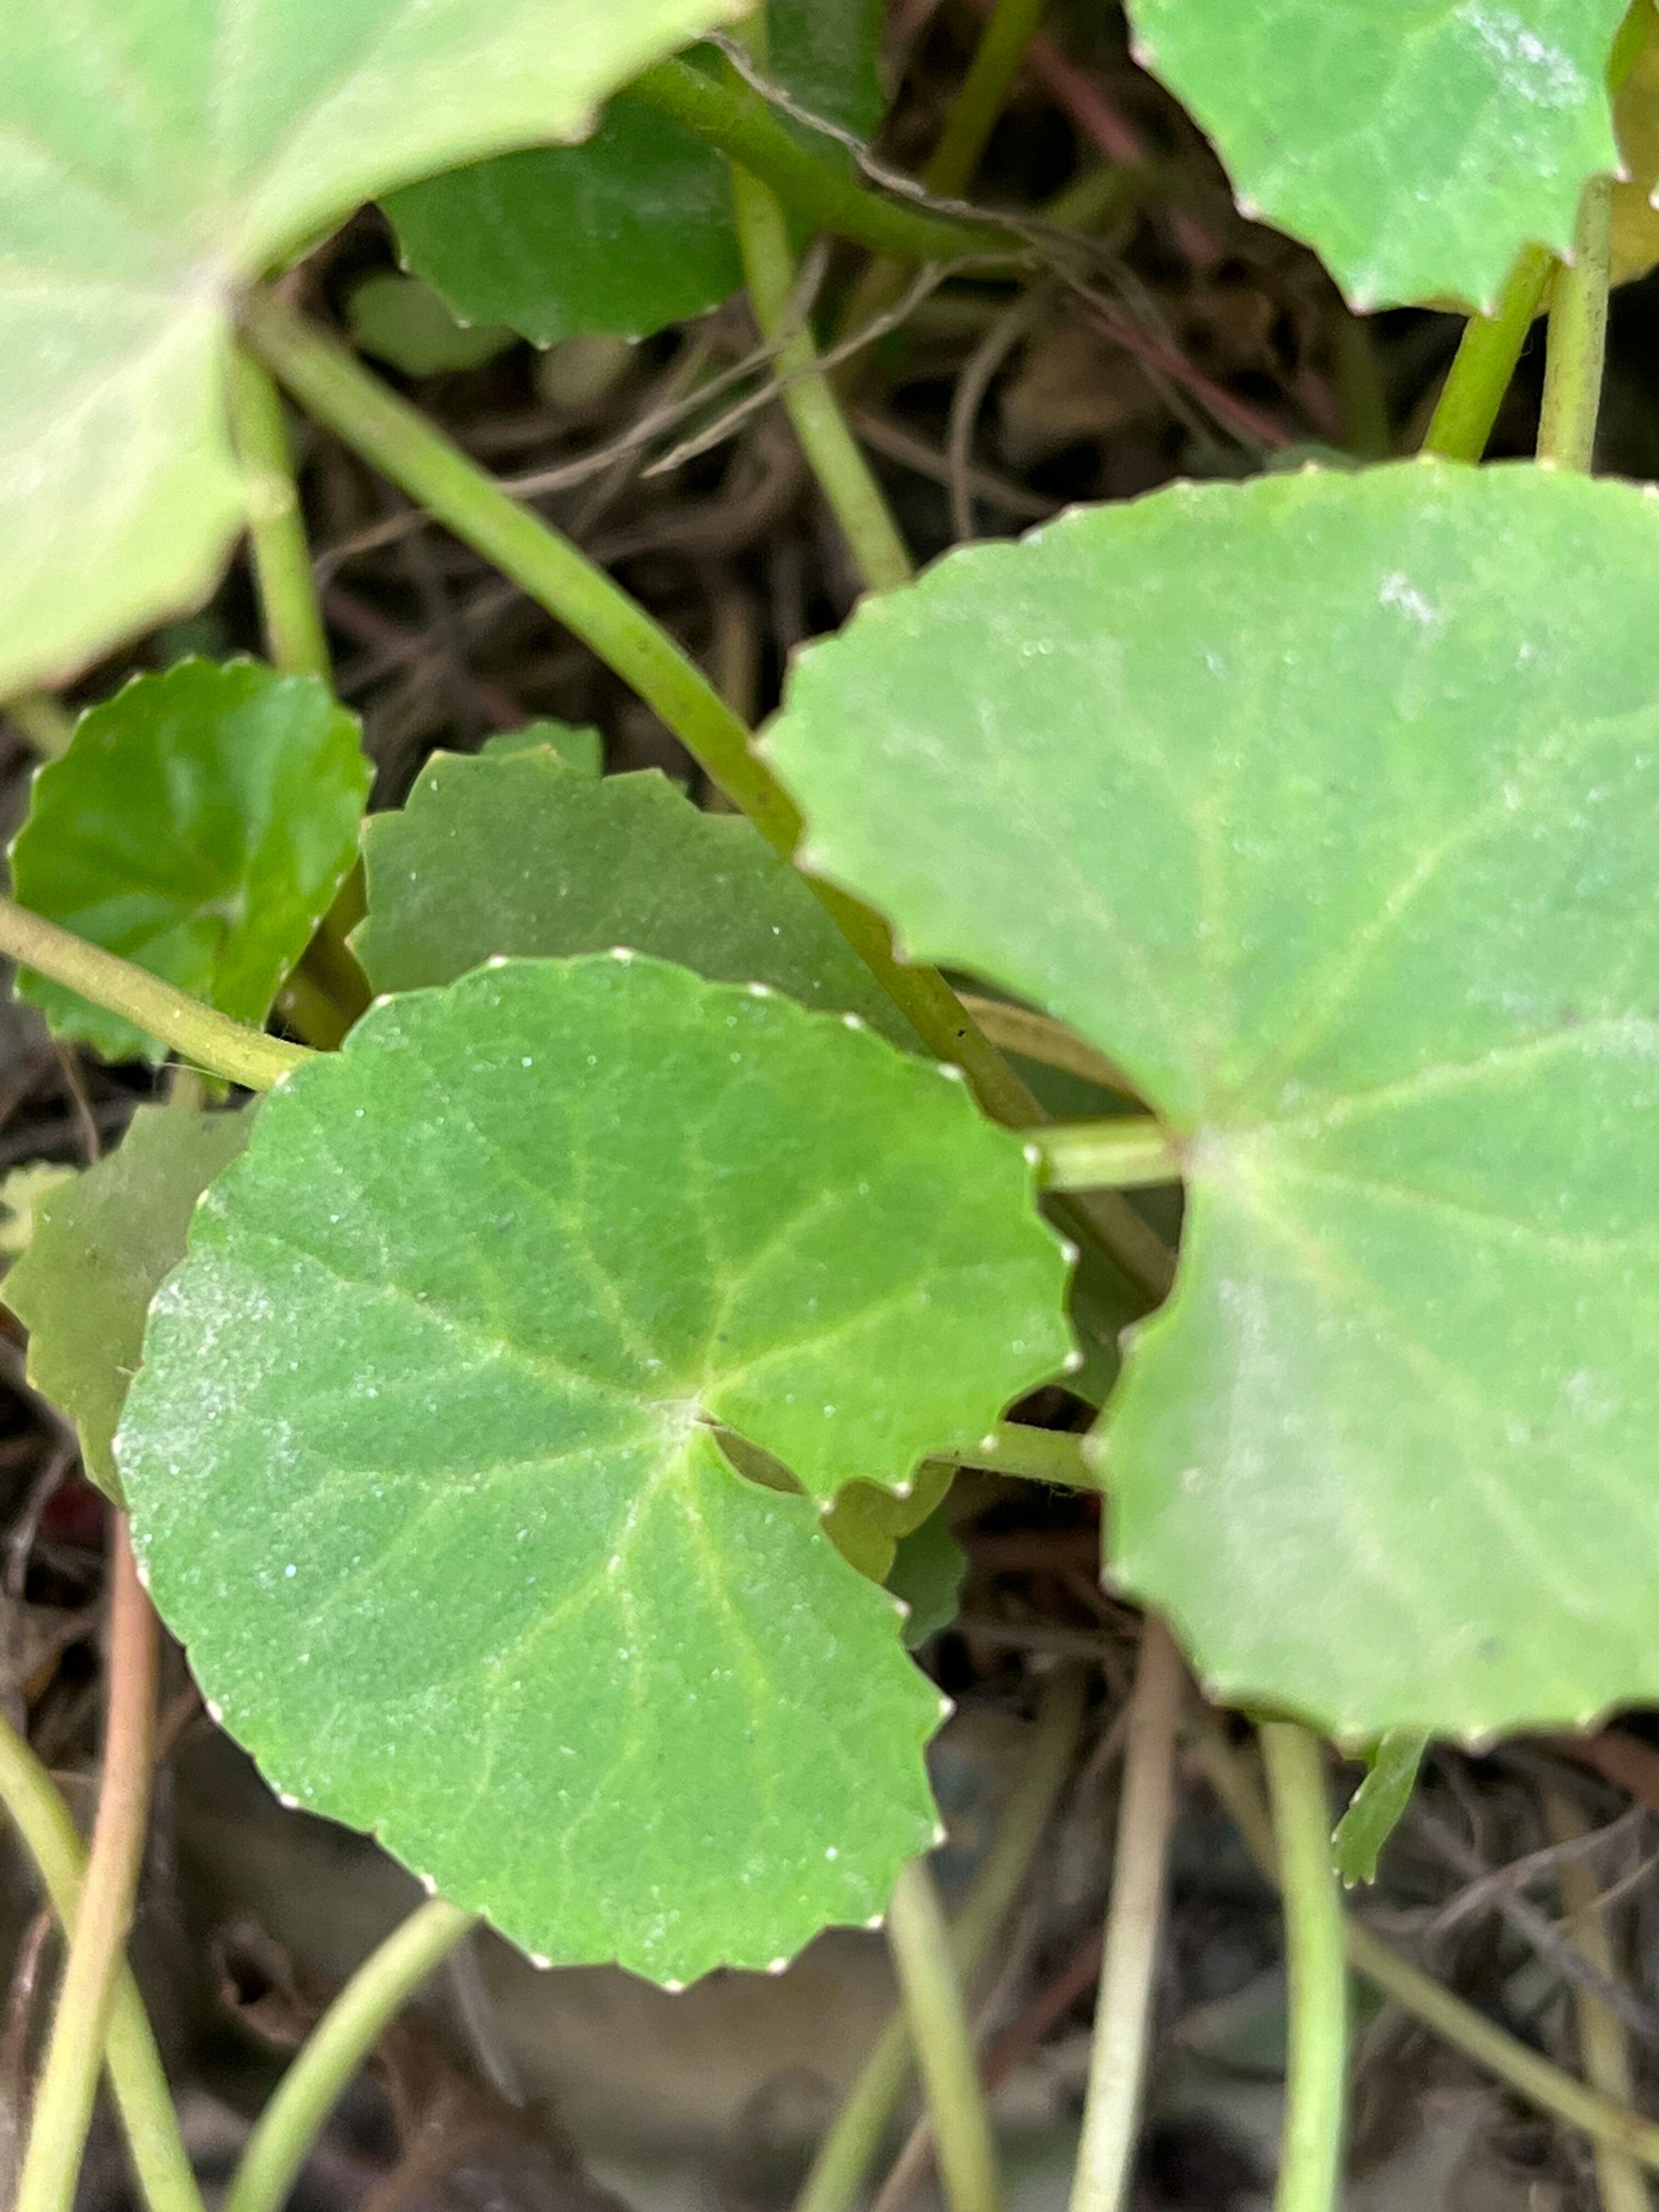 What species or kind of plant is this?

thankuni
